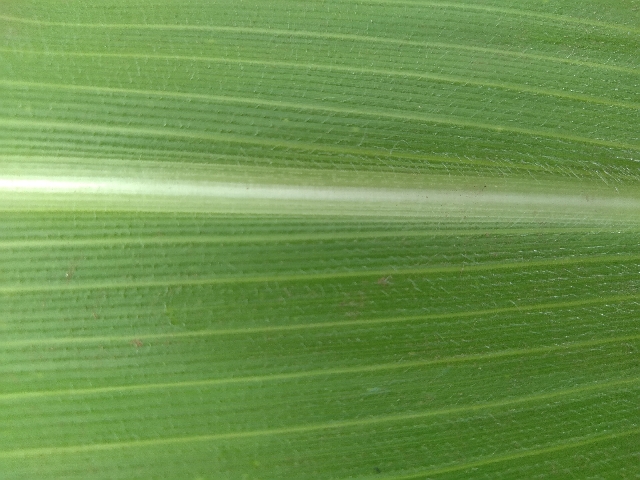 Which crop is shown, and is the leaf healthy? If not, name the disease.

maize, healthy
